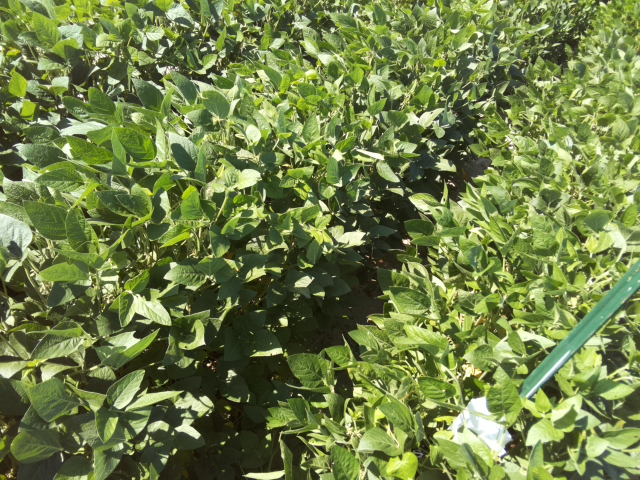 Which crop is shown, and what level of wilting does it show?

soybean, leaflets folding inward at secondary pulvinus with no turgor loss in leaflets or petioles
